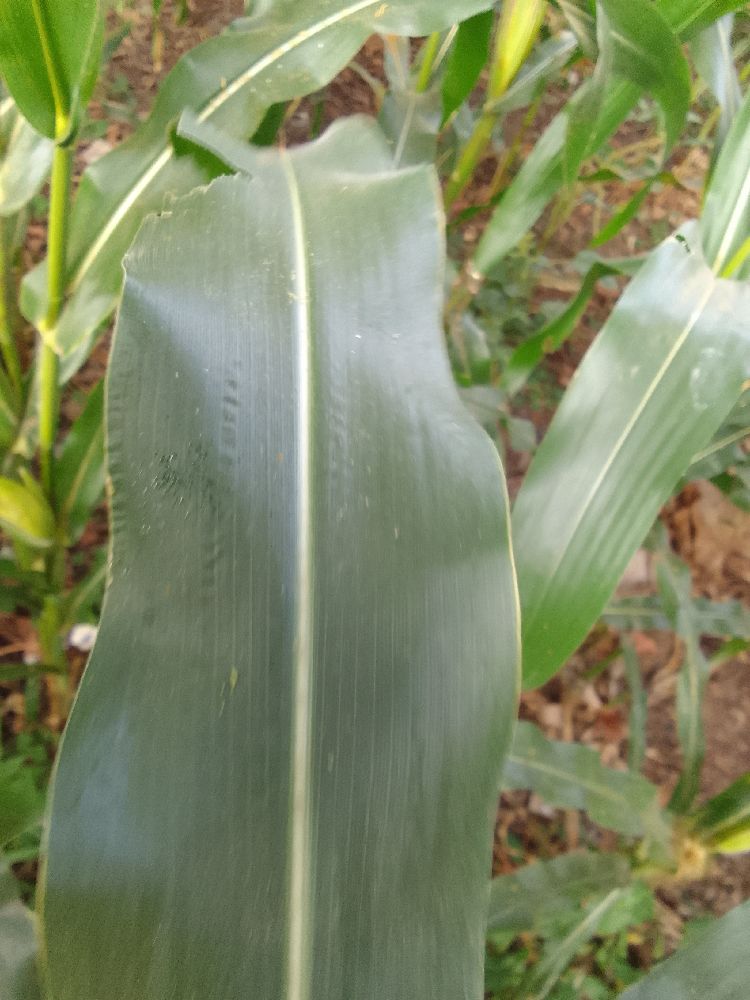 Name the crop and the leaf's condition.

maize, healthy
